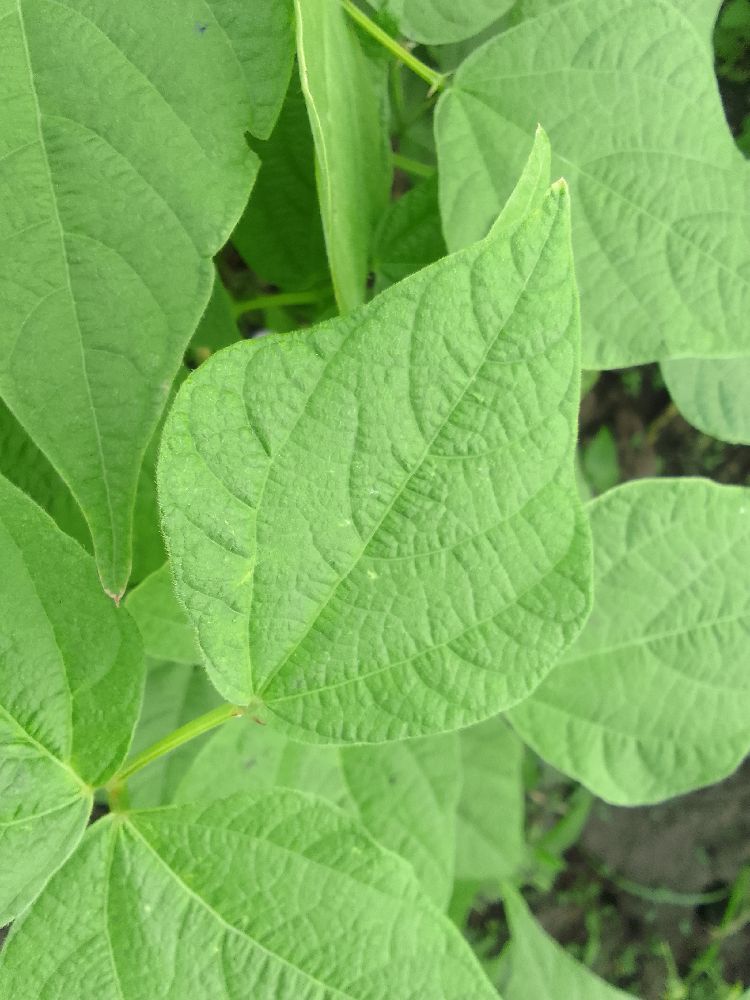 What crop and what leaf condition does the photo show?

common bean, healthy
